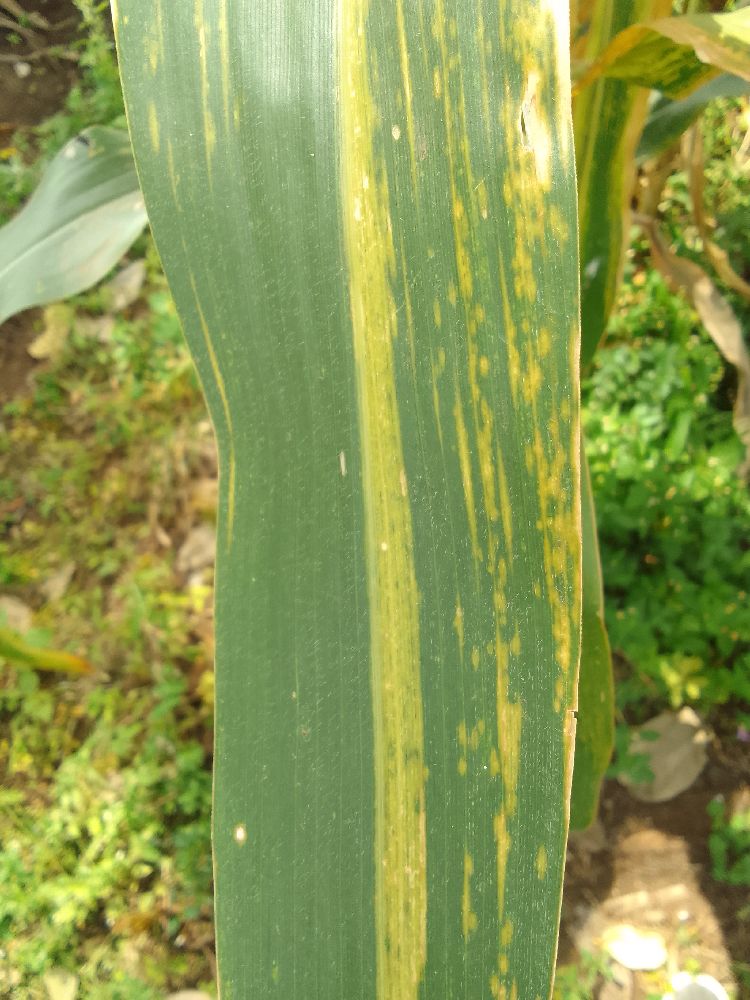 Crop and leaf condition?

maize, maize lethal necrosis
